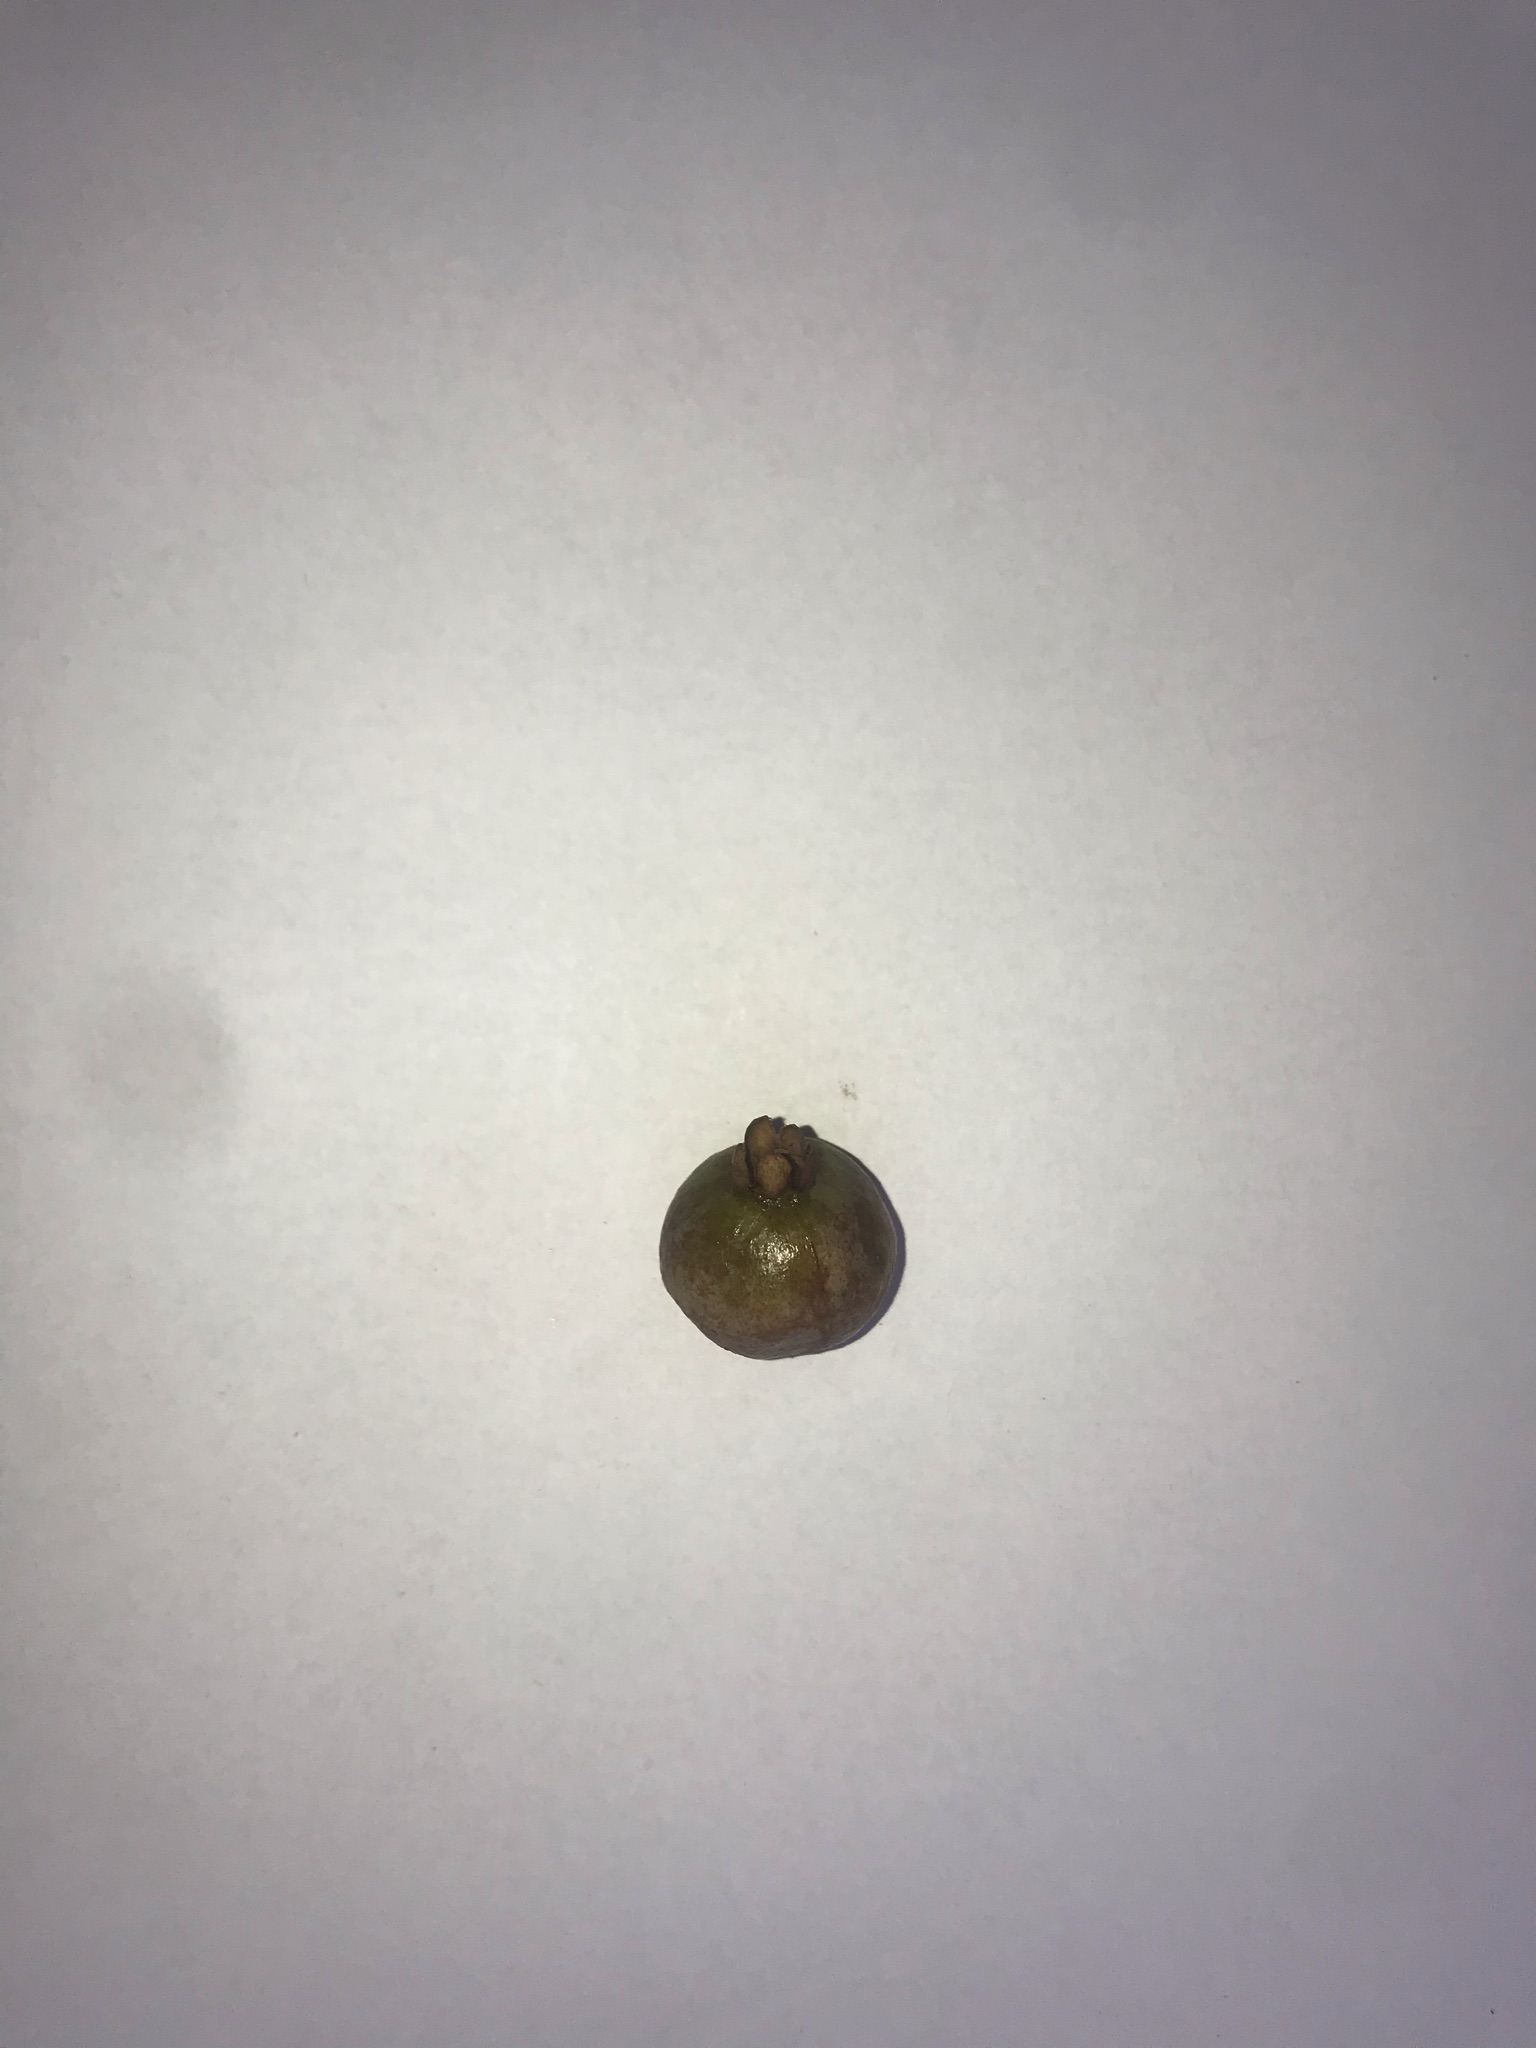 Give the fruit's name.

gabiroba
